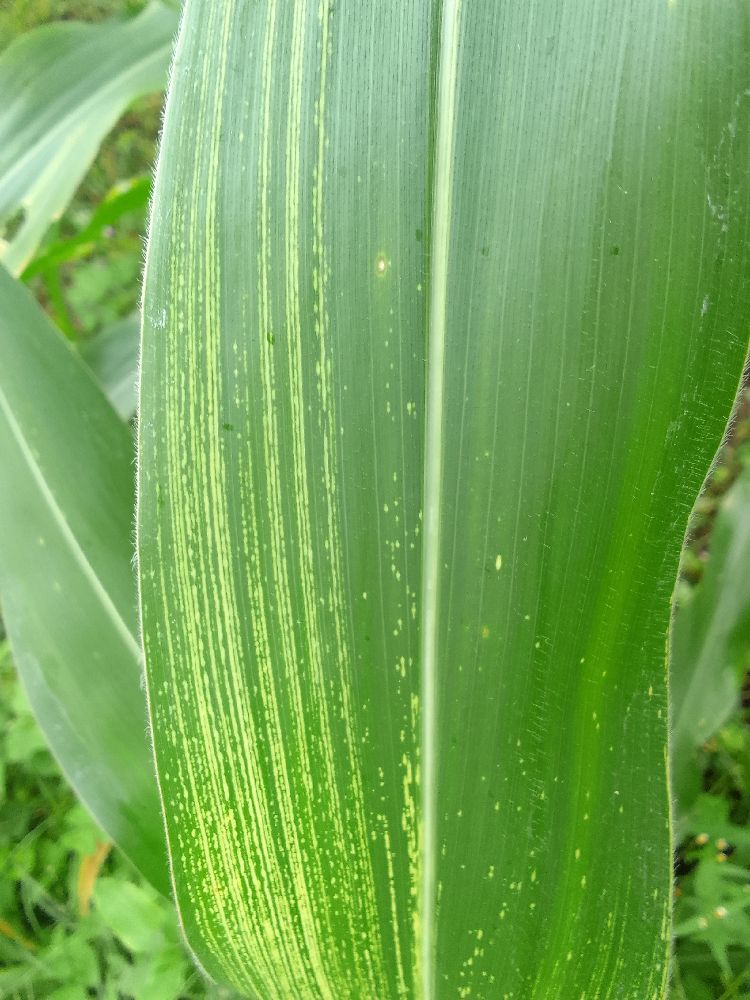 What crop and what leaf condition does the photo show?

maize, maize streak virus
